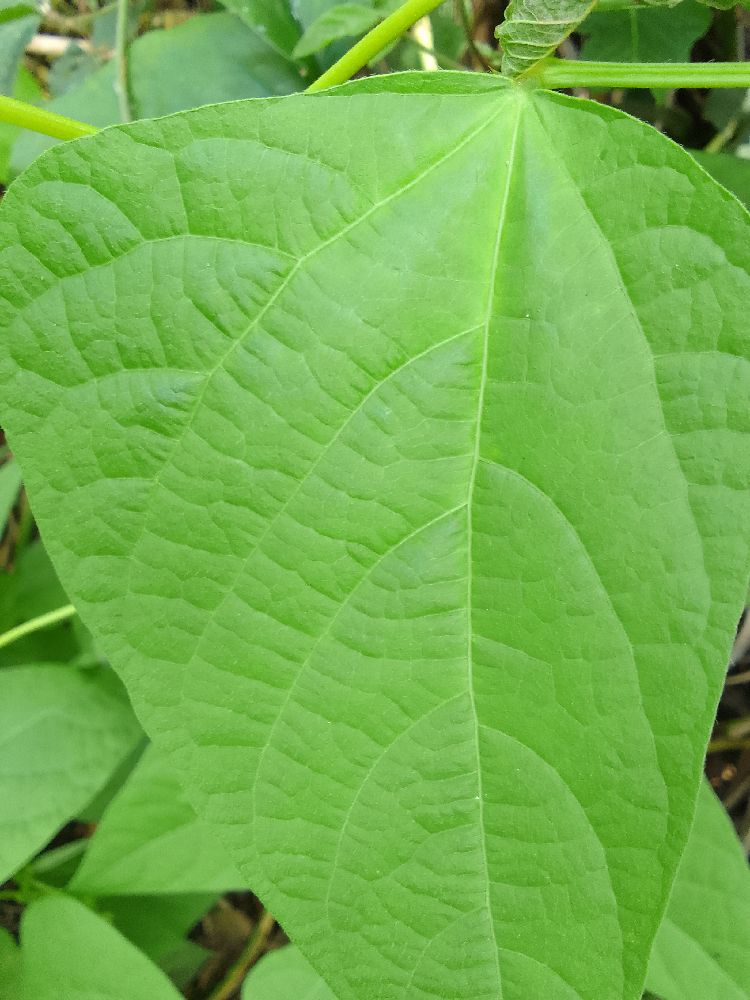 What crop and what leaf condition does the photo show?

common bean, healthy
